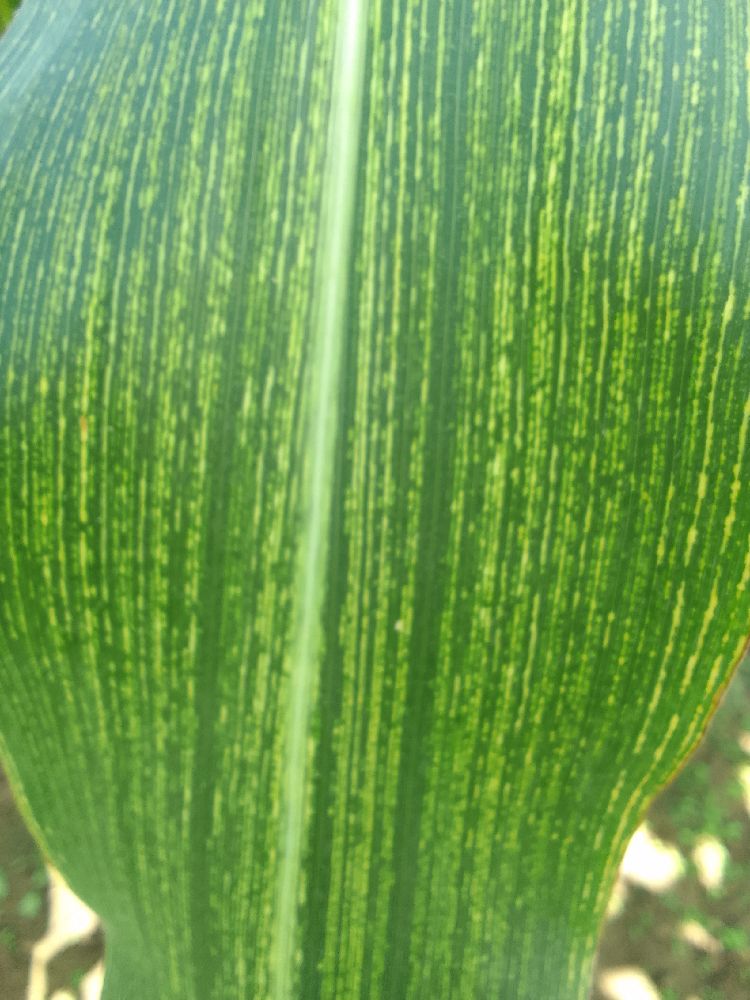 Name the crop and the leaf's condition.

maize, maize streak virus
